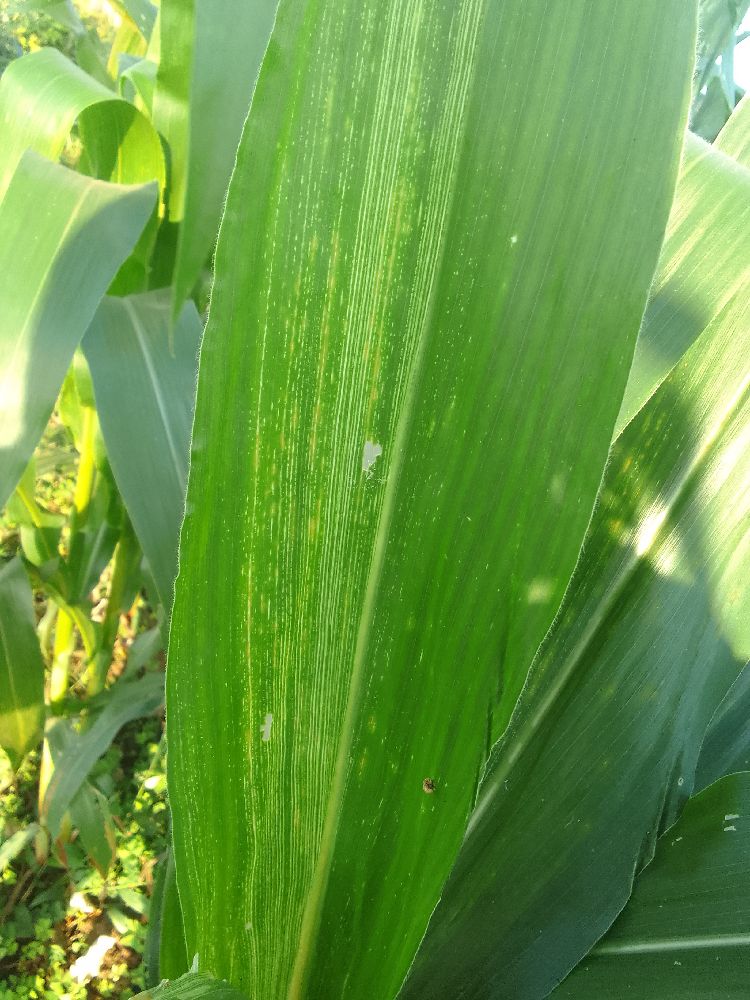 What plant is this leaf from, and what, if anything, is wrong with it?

maize, maize lethal necrosis
